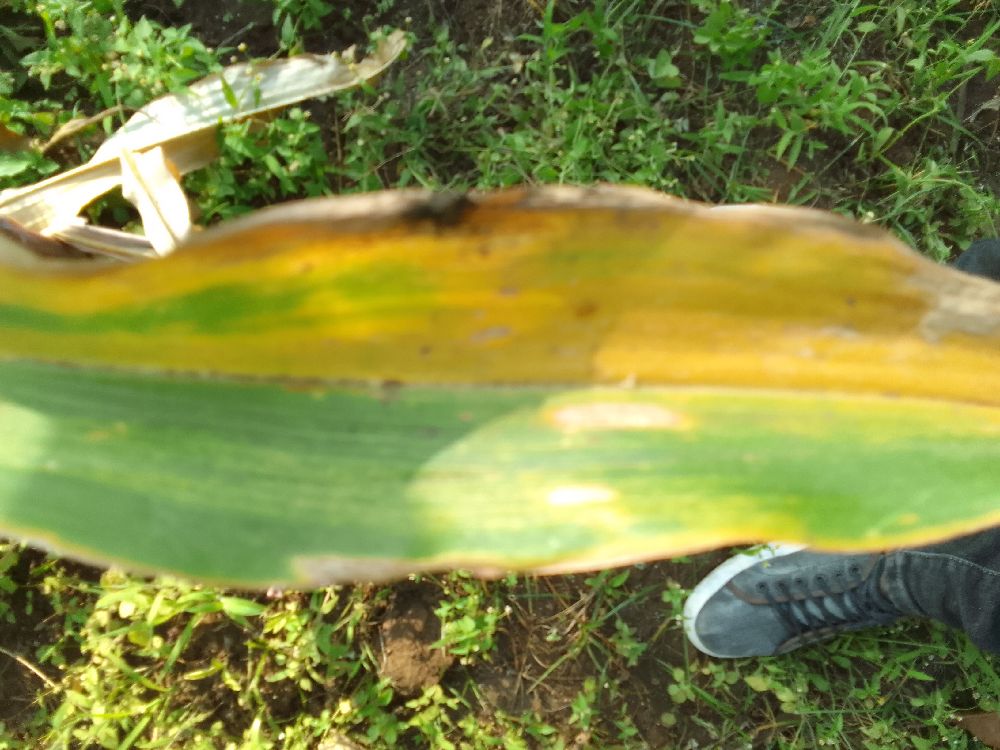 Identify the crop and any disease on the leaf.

maize, maize lethal necrosis
